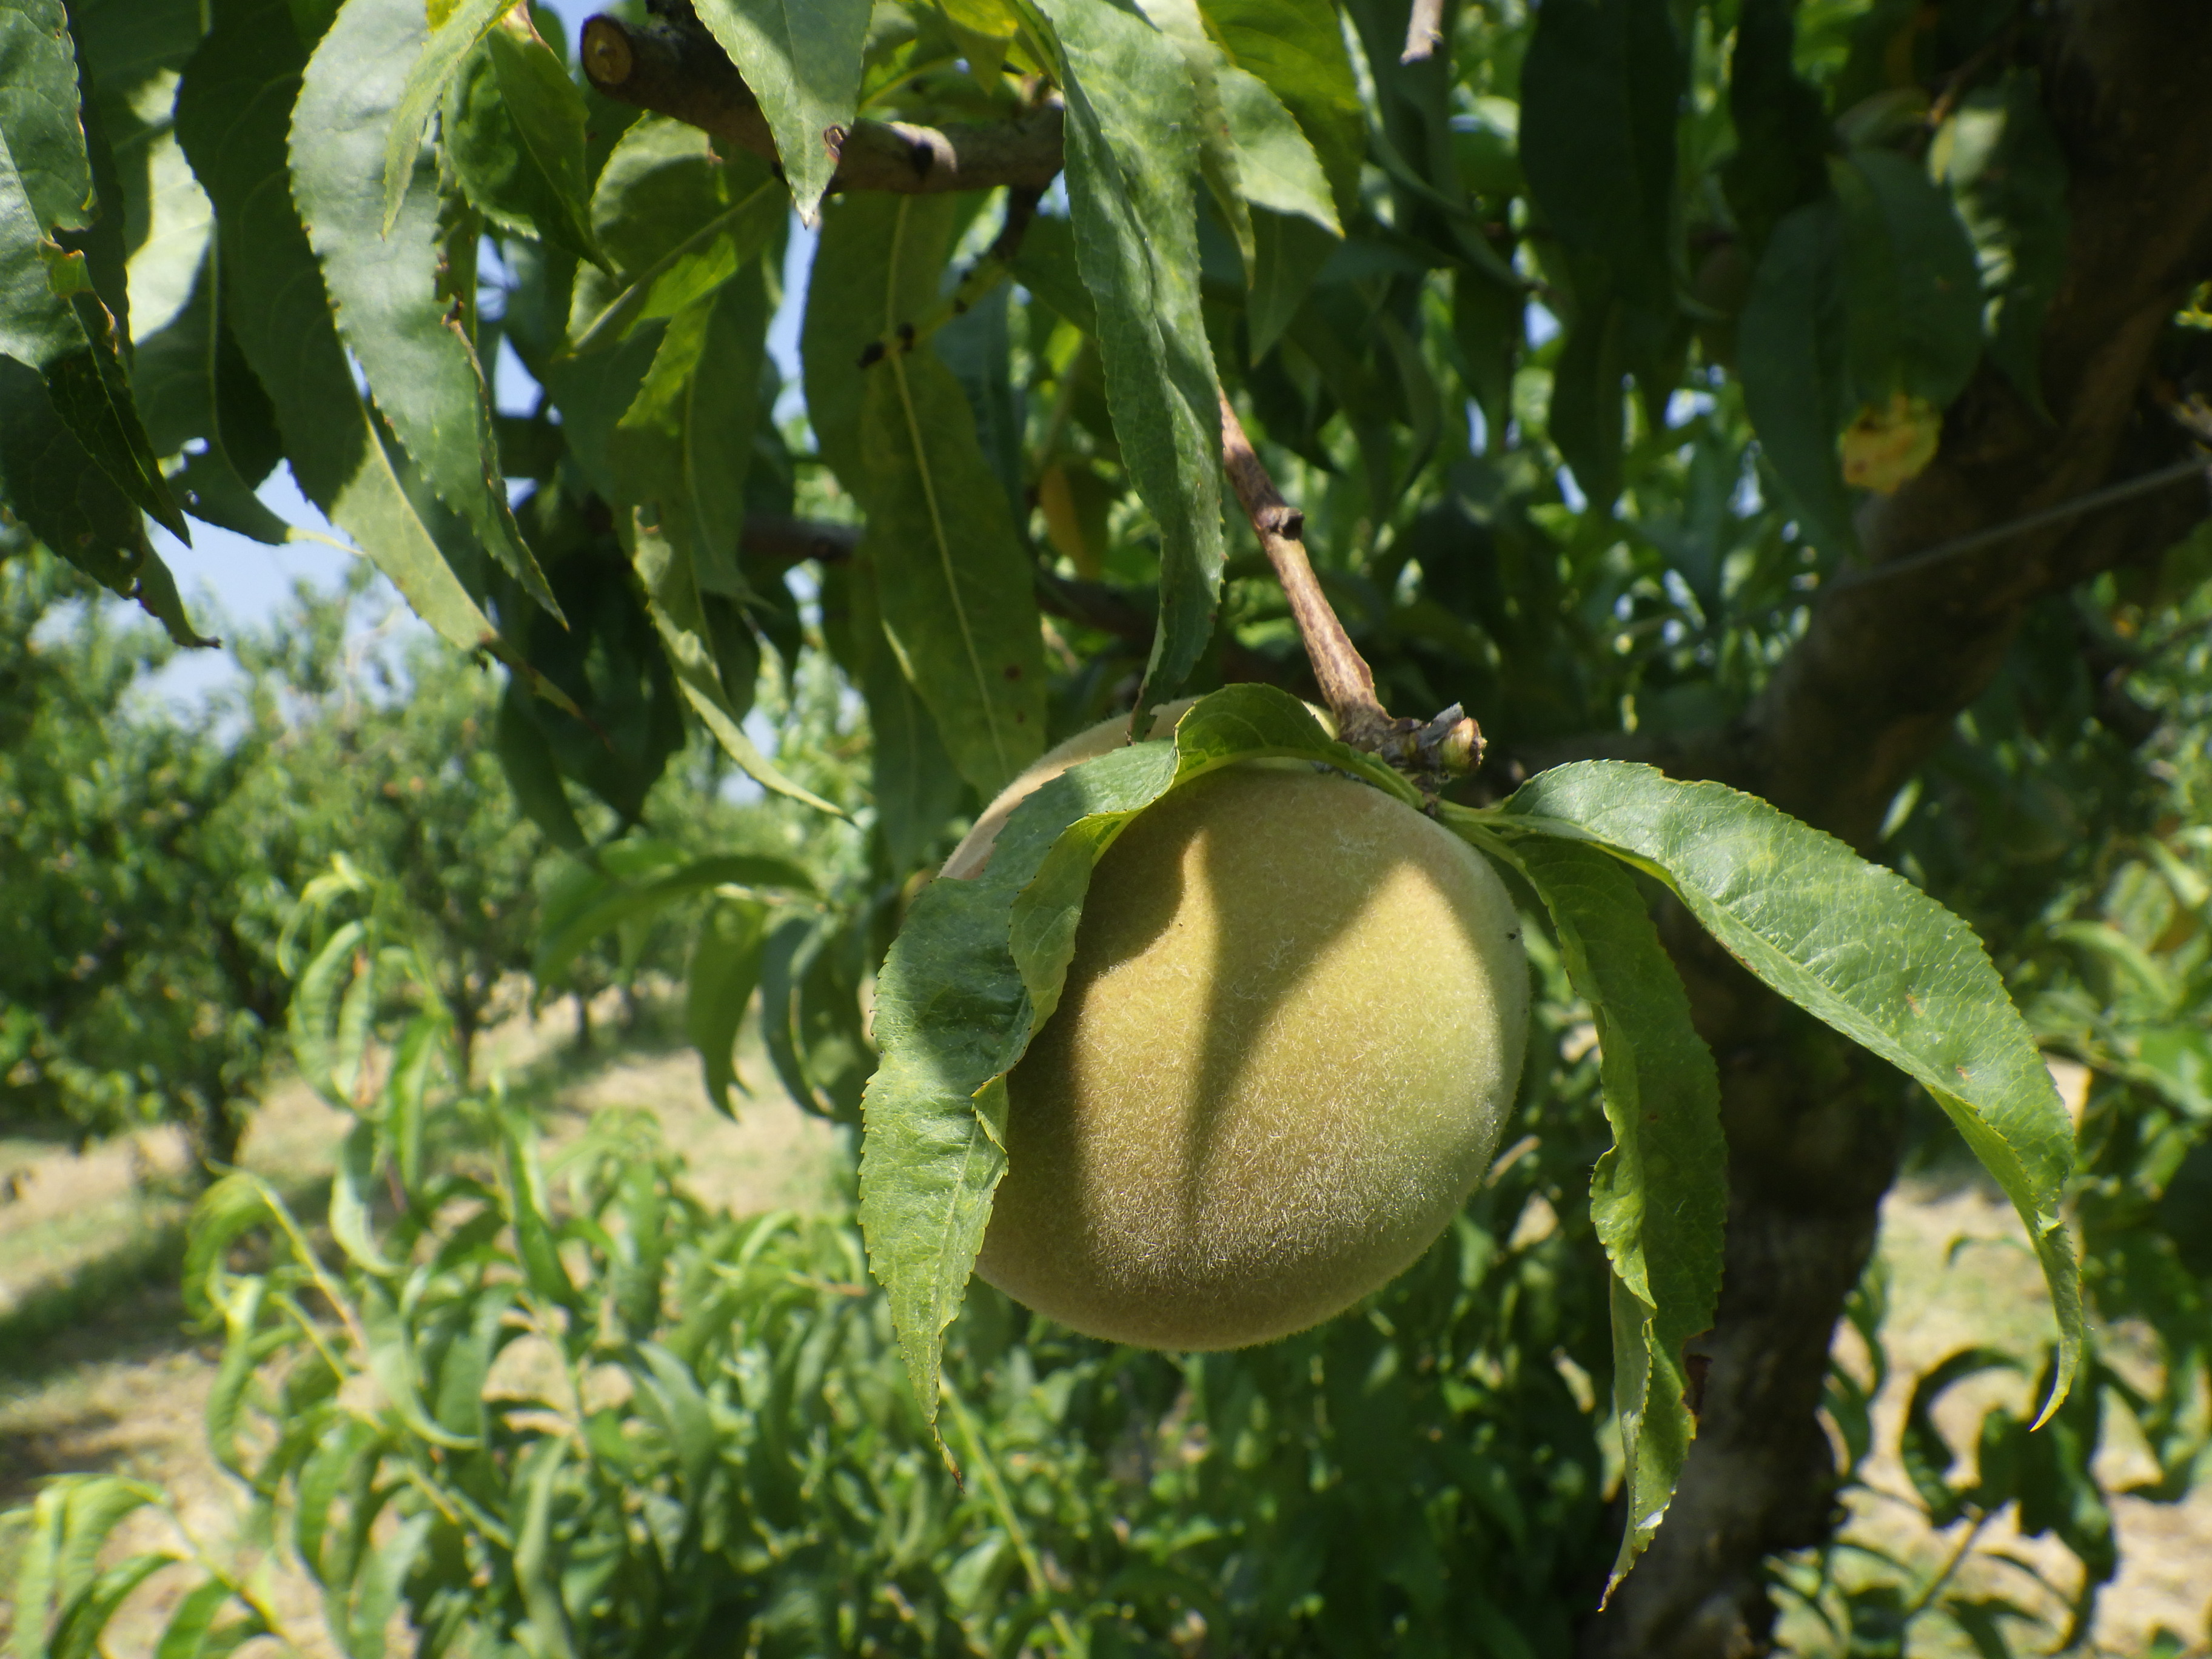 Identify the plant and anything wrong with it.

peach, shot hole disease
